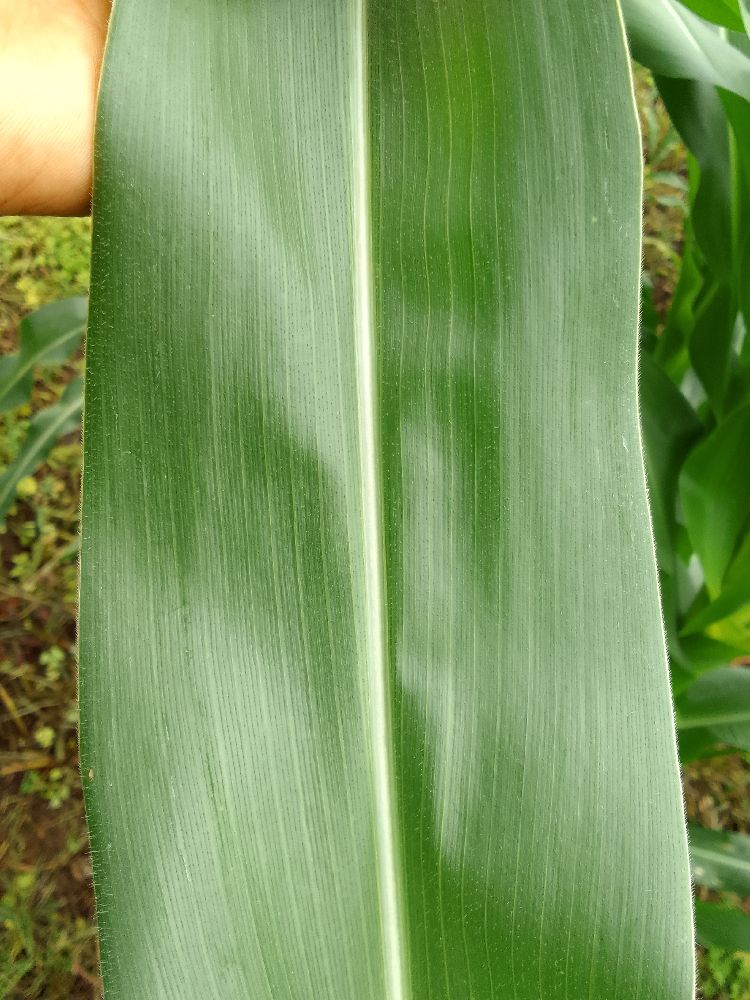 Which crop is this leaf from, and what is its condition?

maize, healthy
